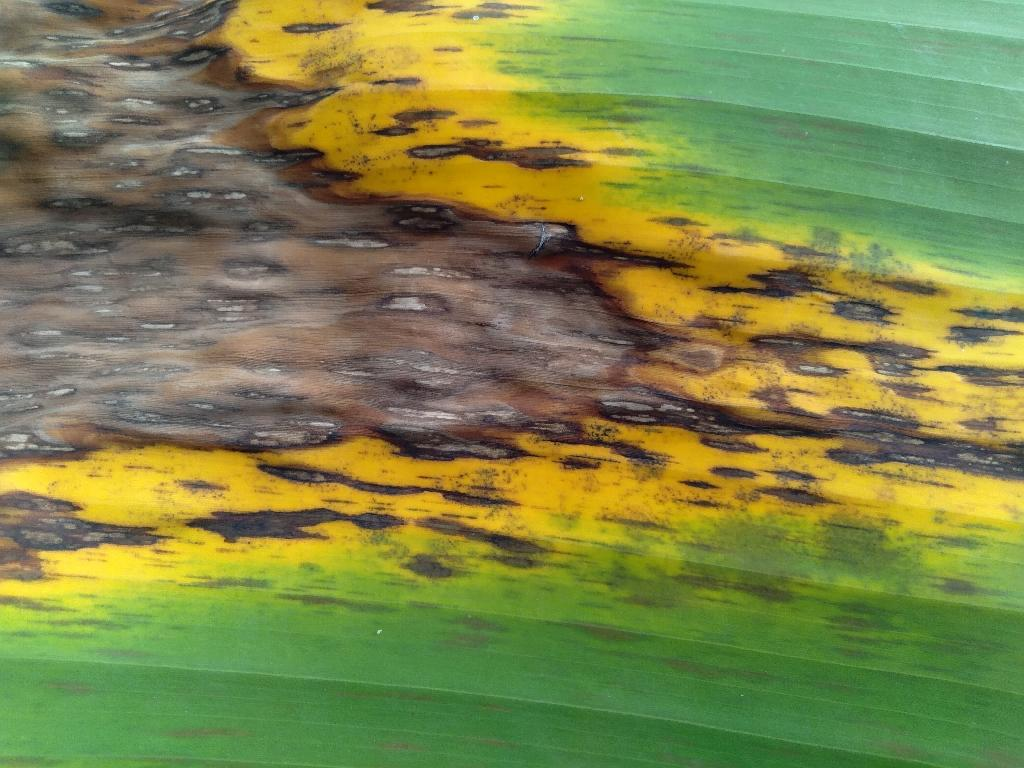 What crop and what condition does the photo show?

banana, black sigatoka
